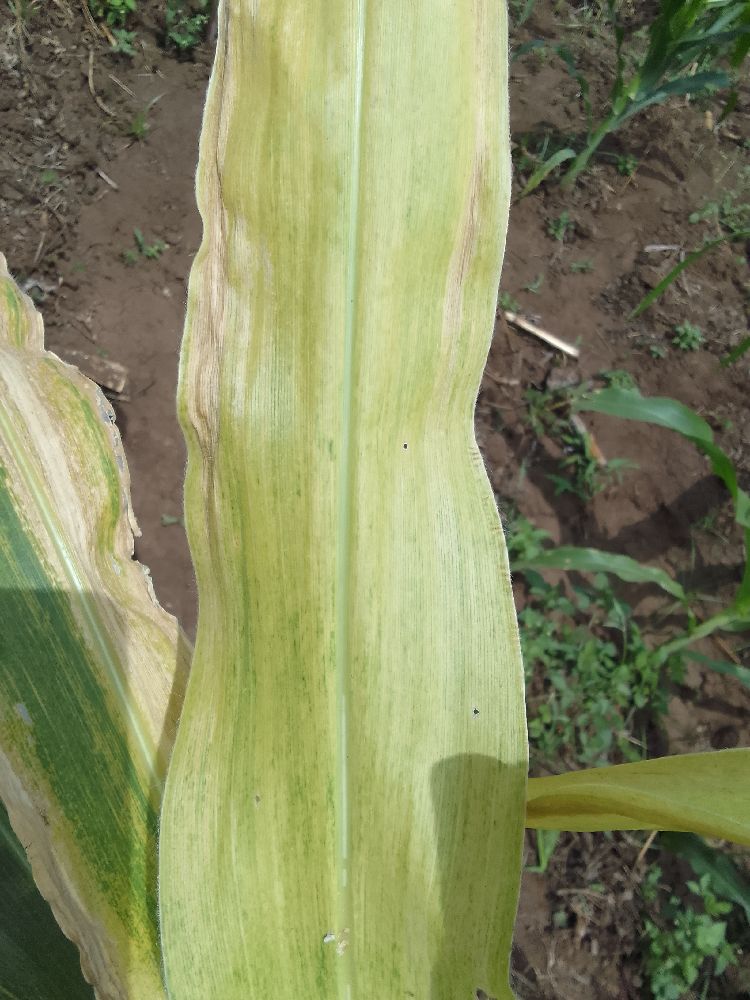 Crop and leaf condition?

maize, maize lethal necrosis
